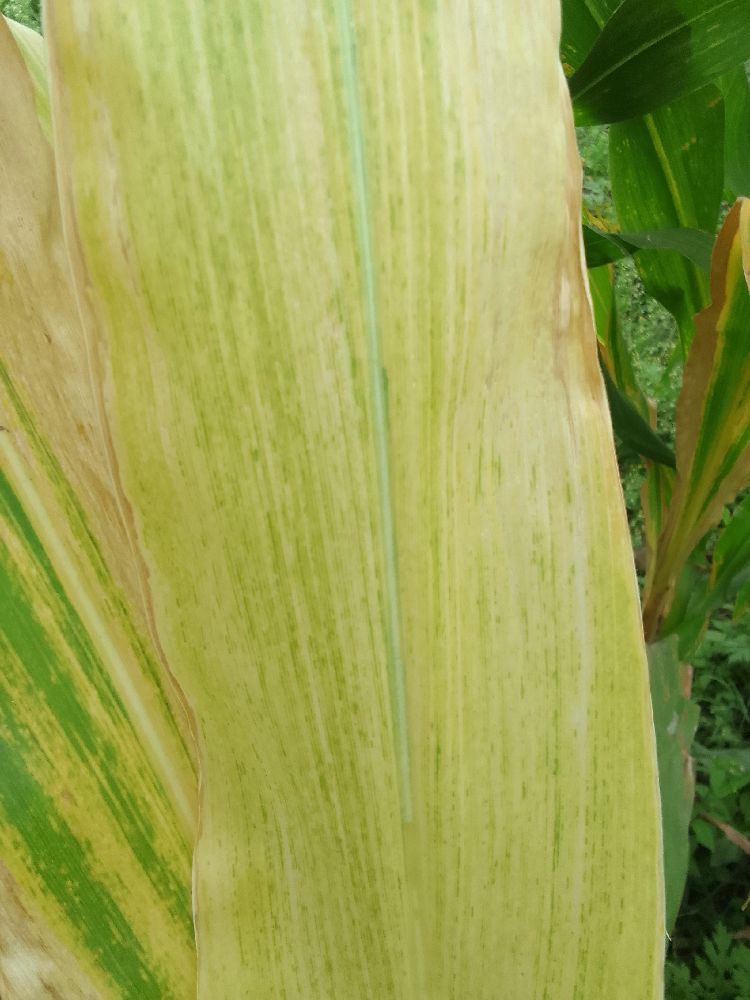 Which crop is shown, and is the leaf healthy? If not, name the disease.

maize, maize lethal necrosis
